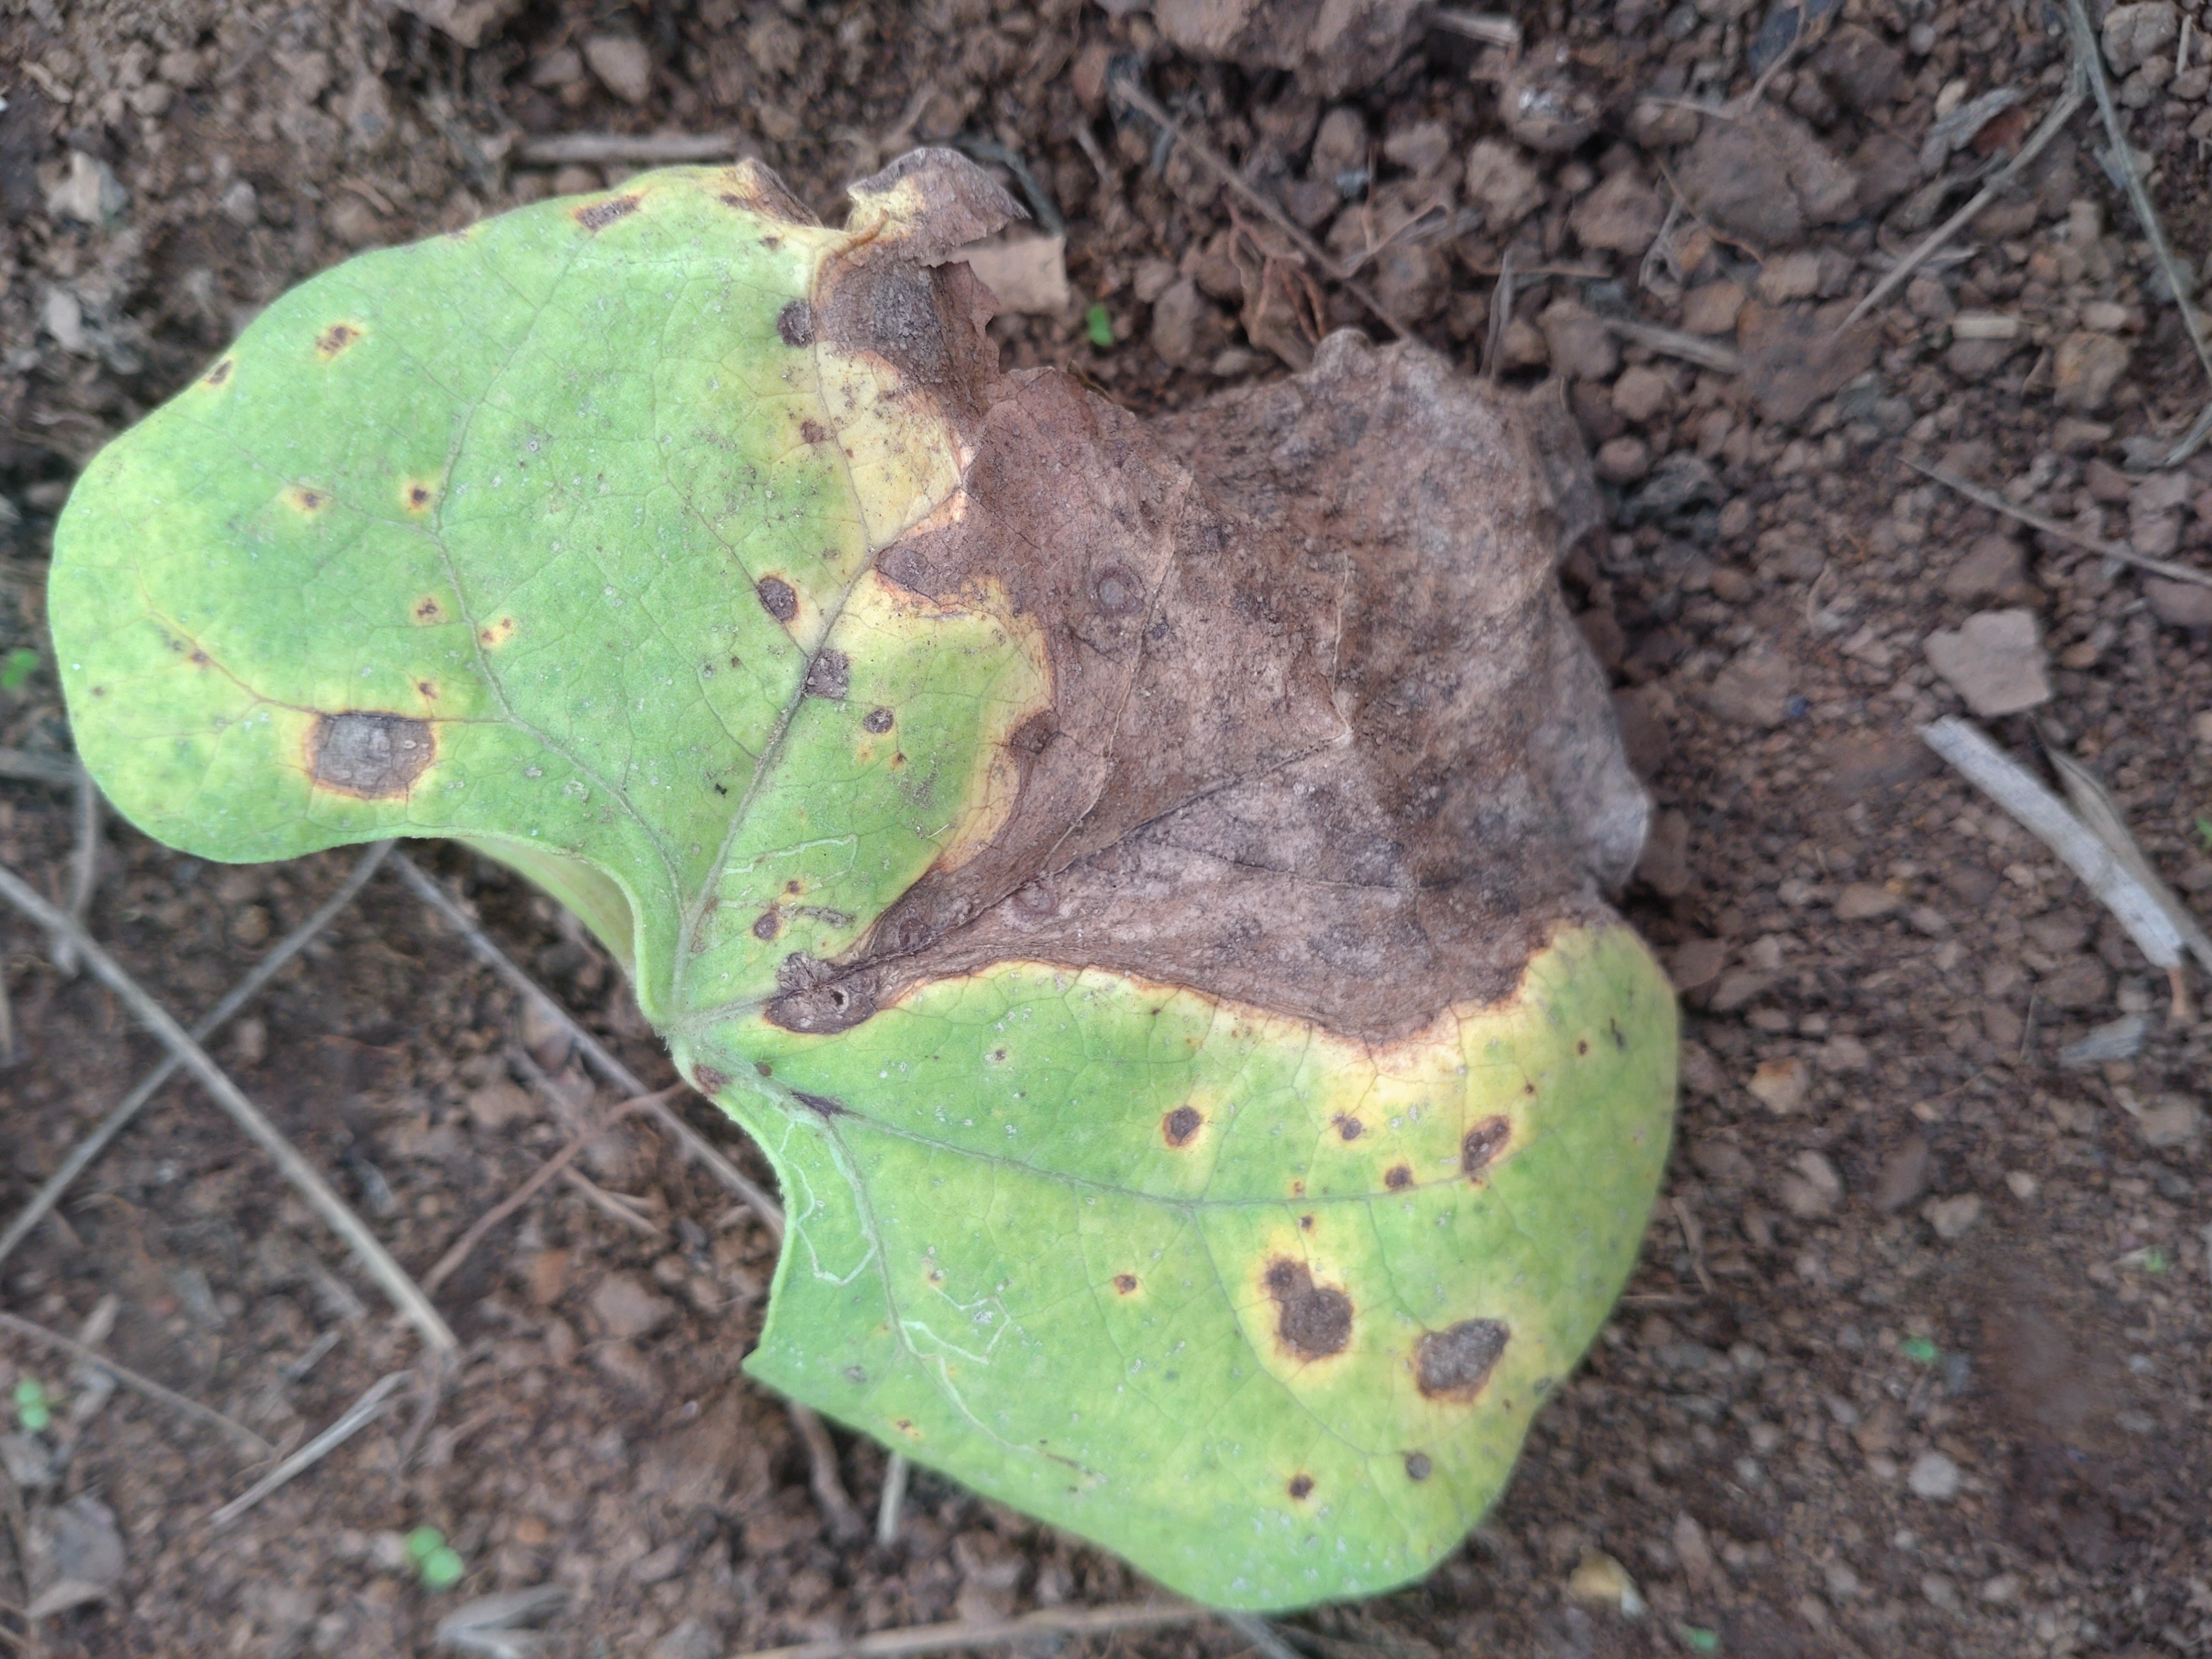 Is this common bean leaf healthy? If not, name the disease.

rust
